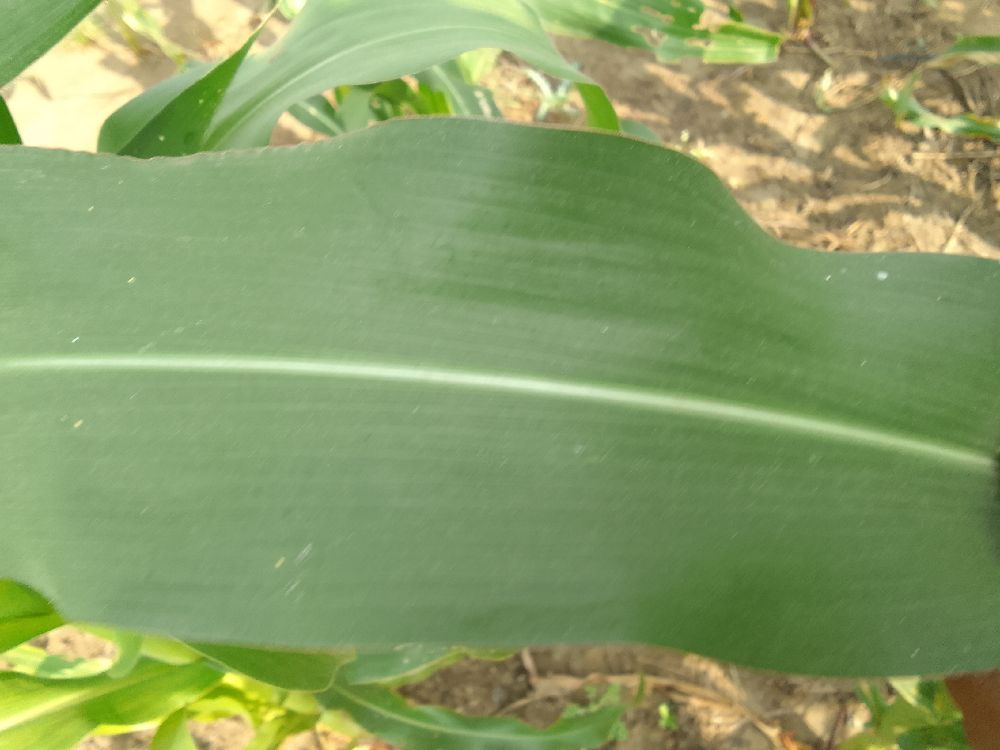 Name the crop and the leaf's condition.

maize, healthy
